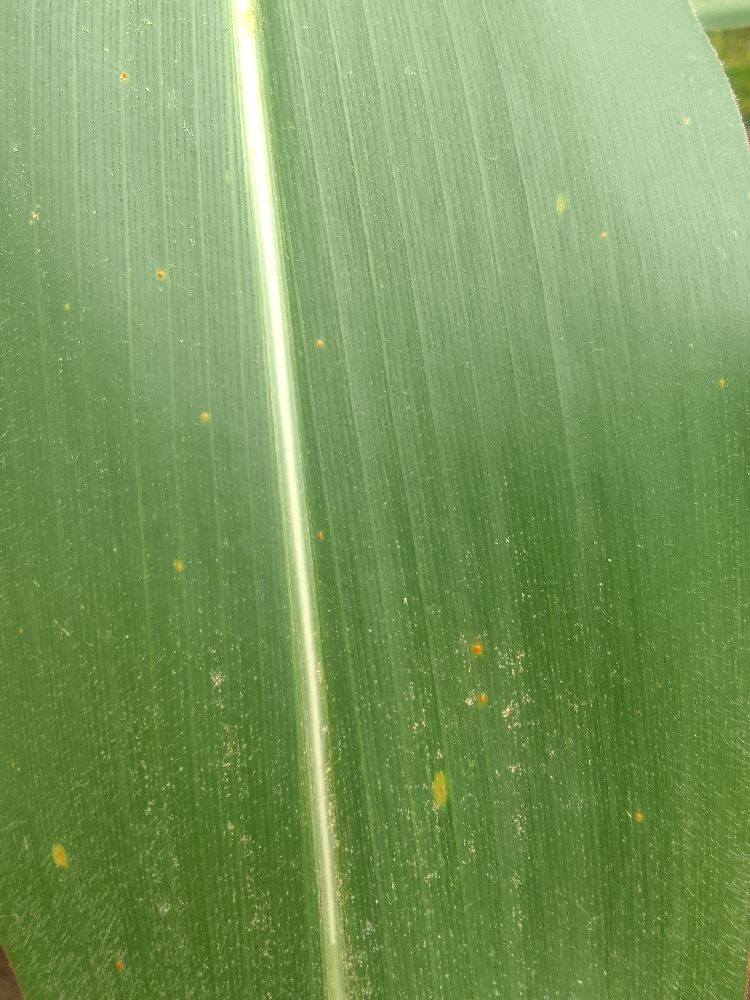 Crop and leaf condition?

maize, healthy
